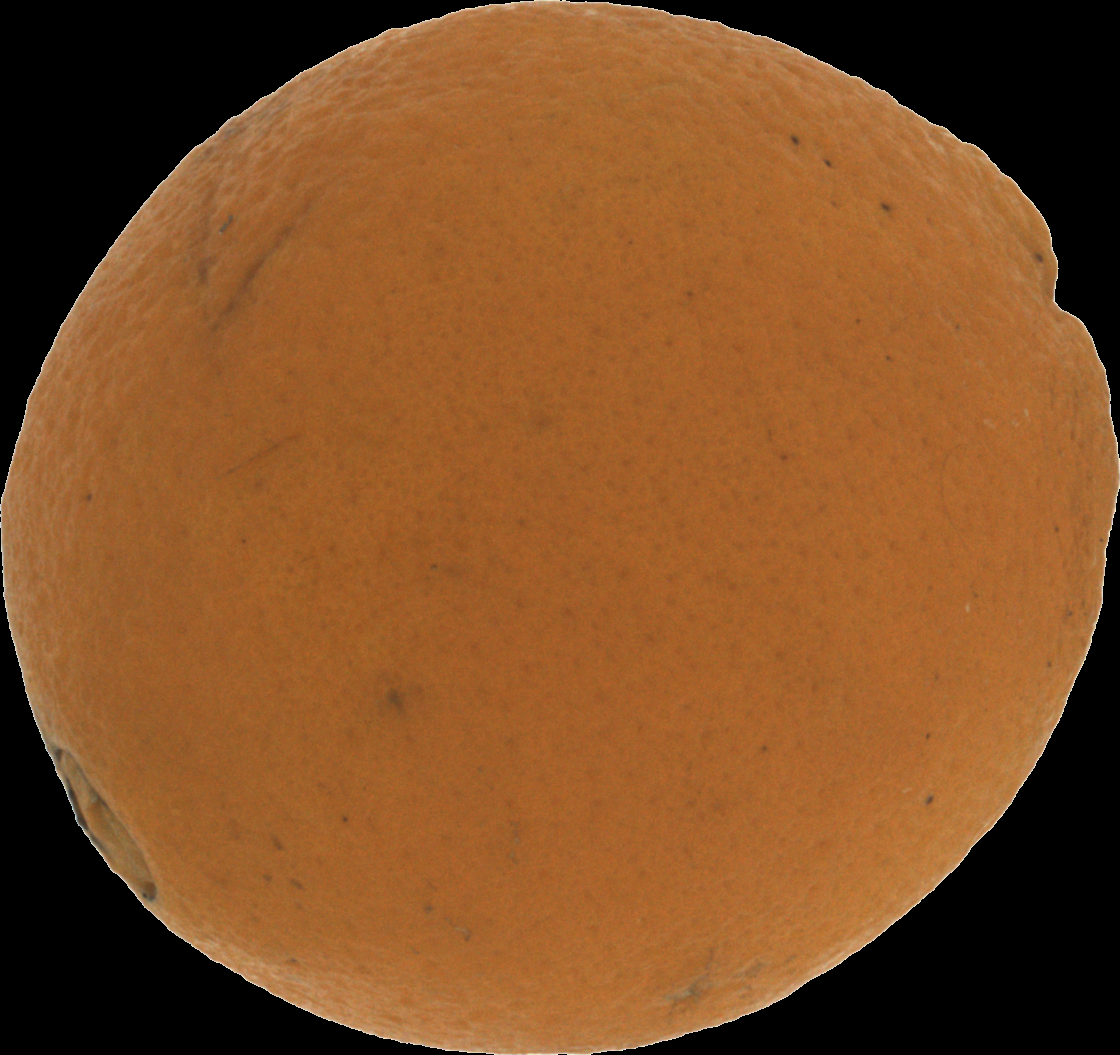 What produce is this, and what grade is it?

orange, bad
